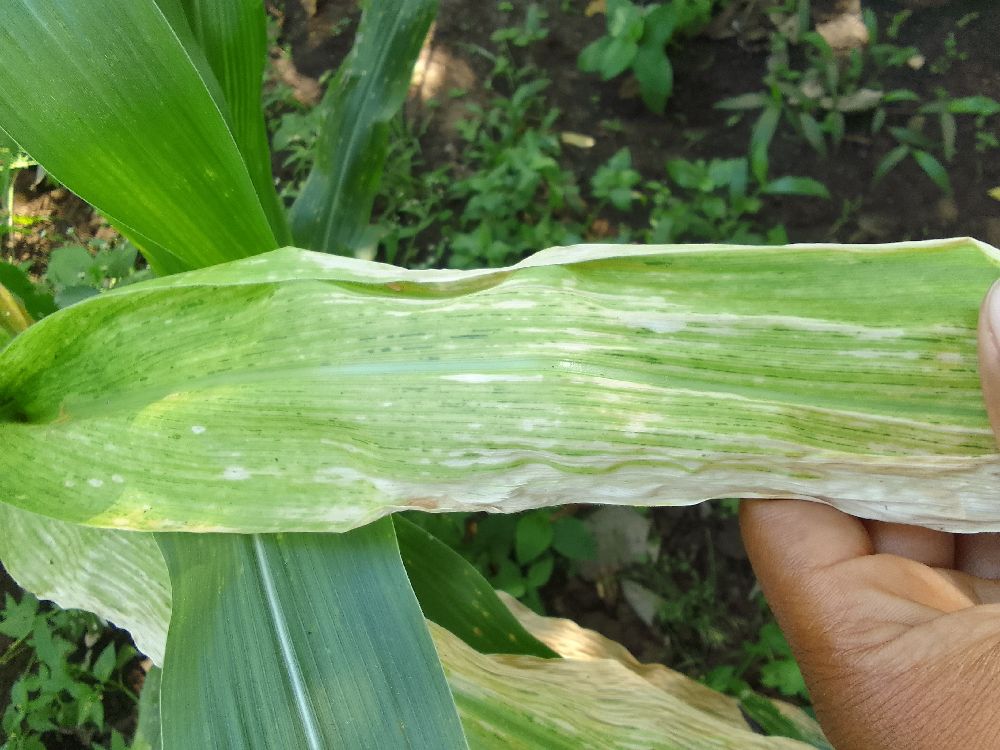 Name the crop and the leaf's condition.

maize, maize lethal necrosis
